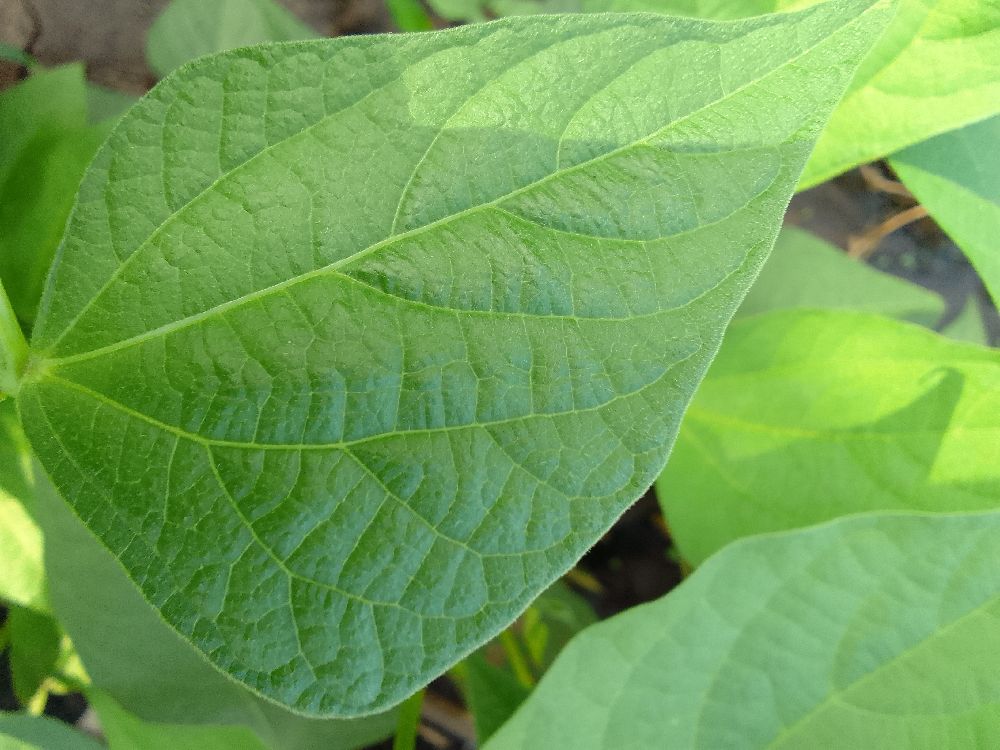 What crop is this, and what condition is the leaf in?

common bean, healthy
